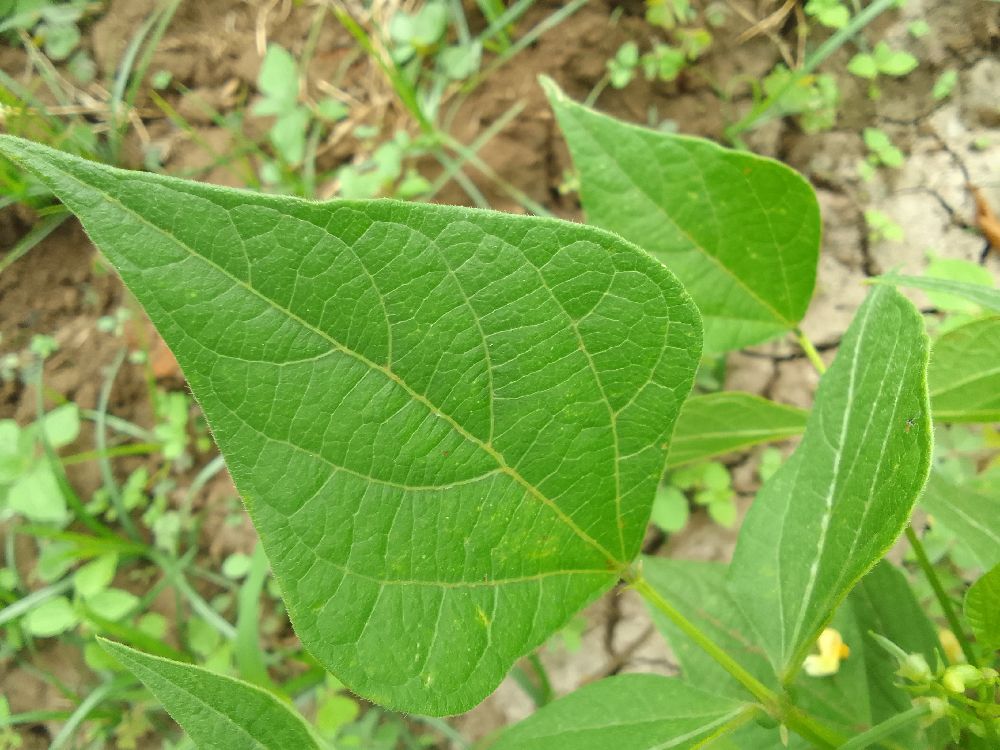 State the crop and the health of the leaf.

common bean, healthy
